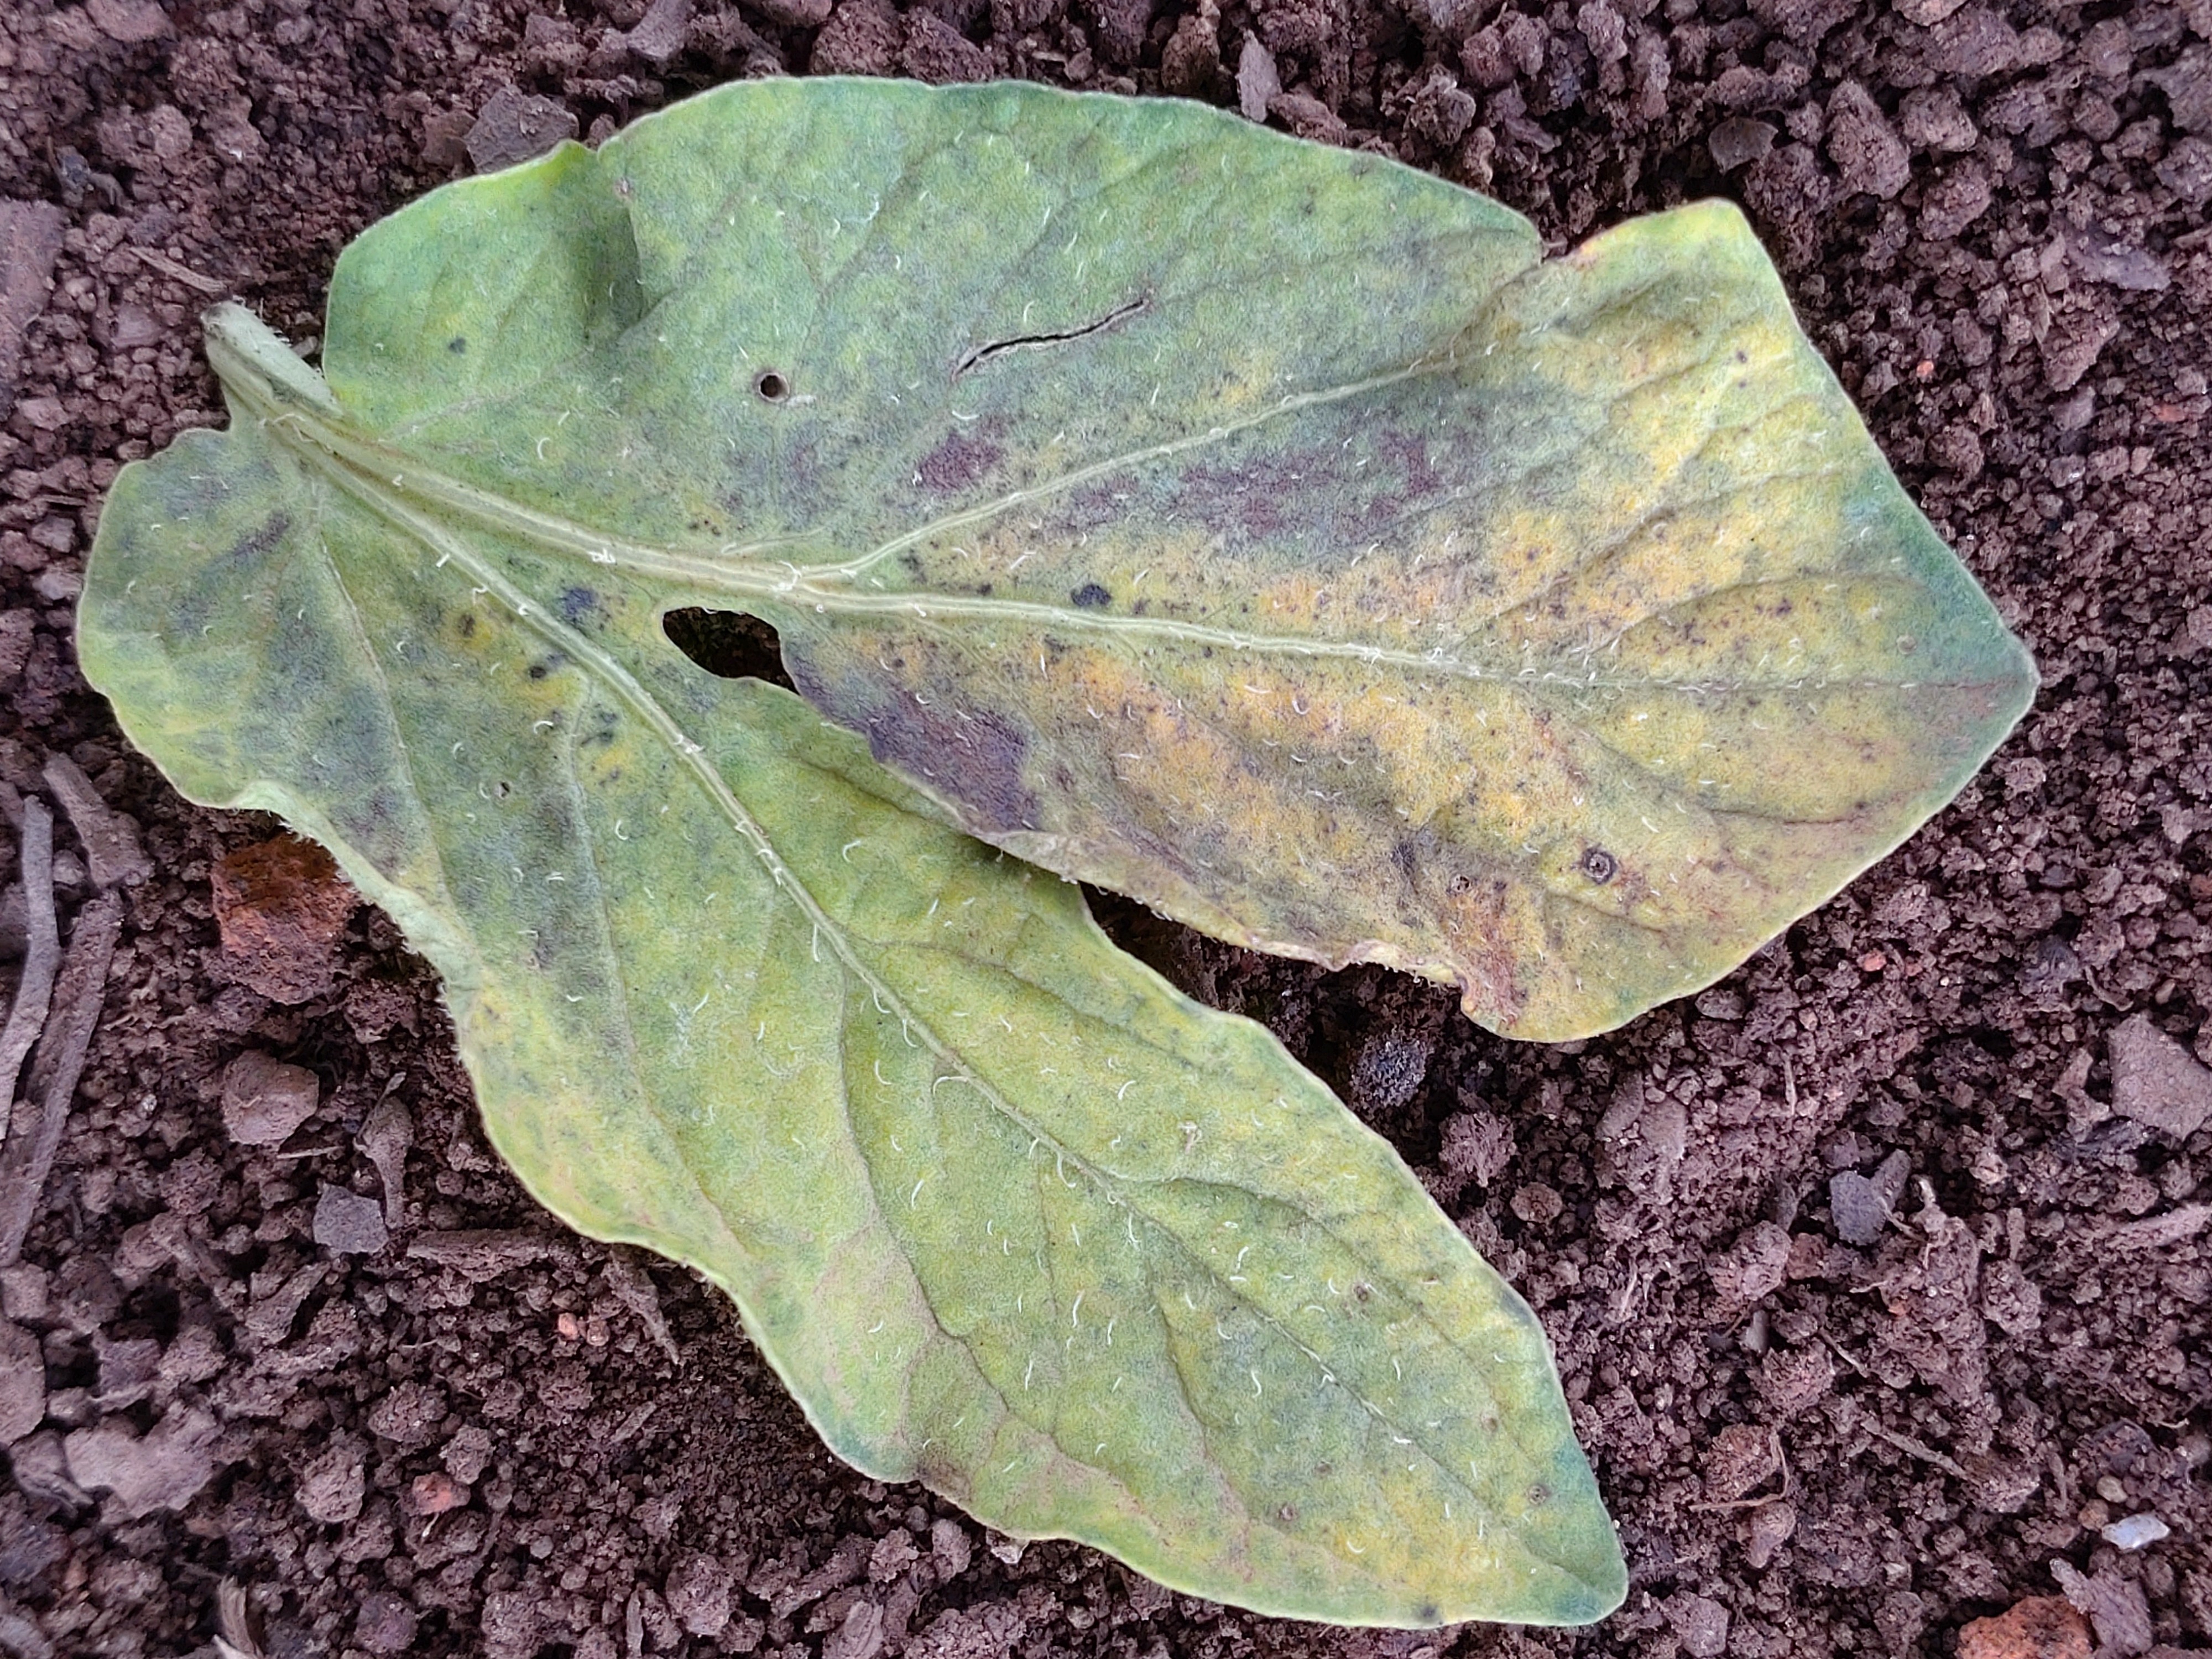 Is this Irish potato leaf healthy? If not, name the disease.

late blight
